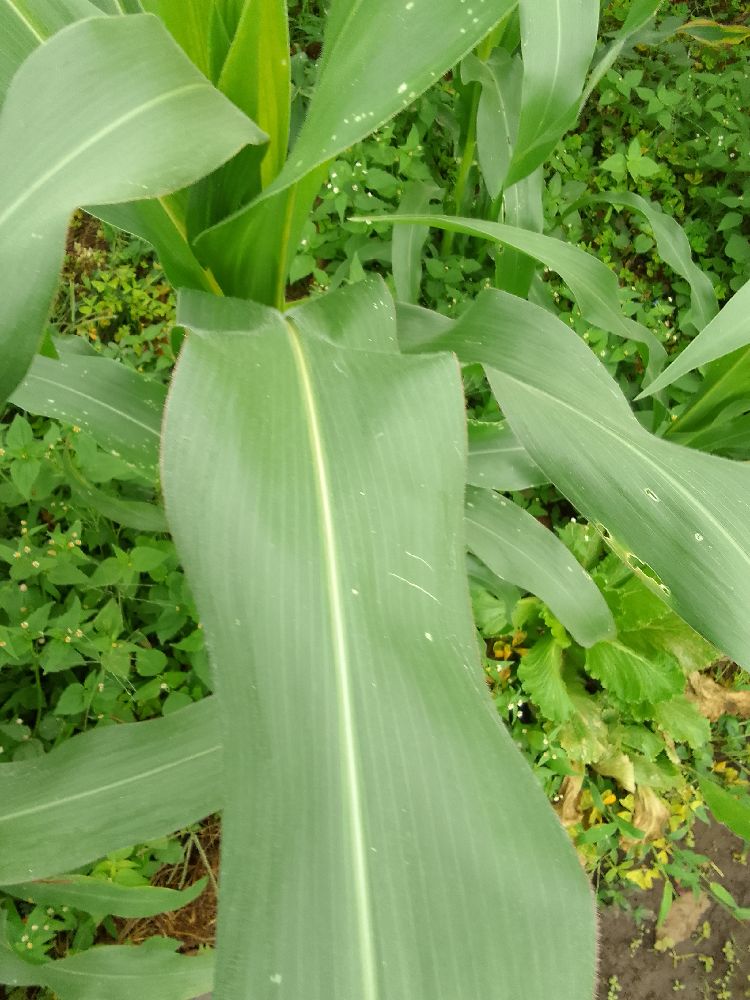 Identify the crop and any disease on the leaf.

maize, healthy
